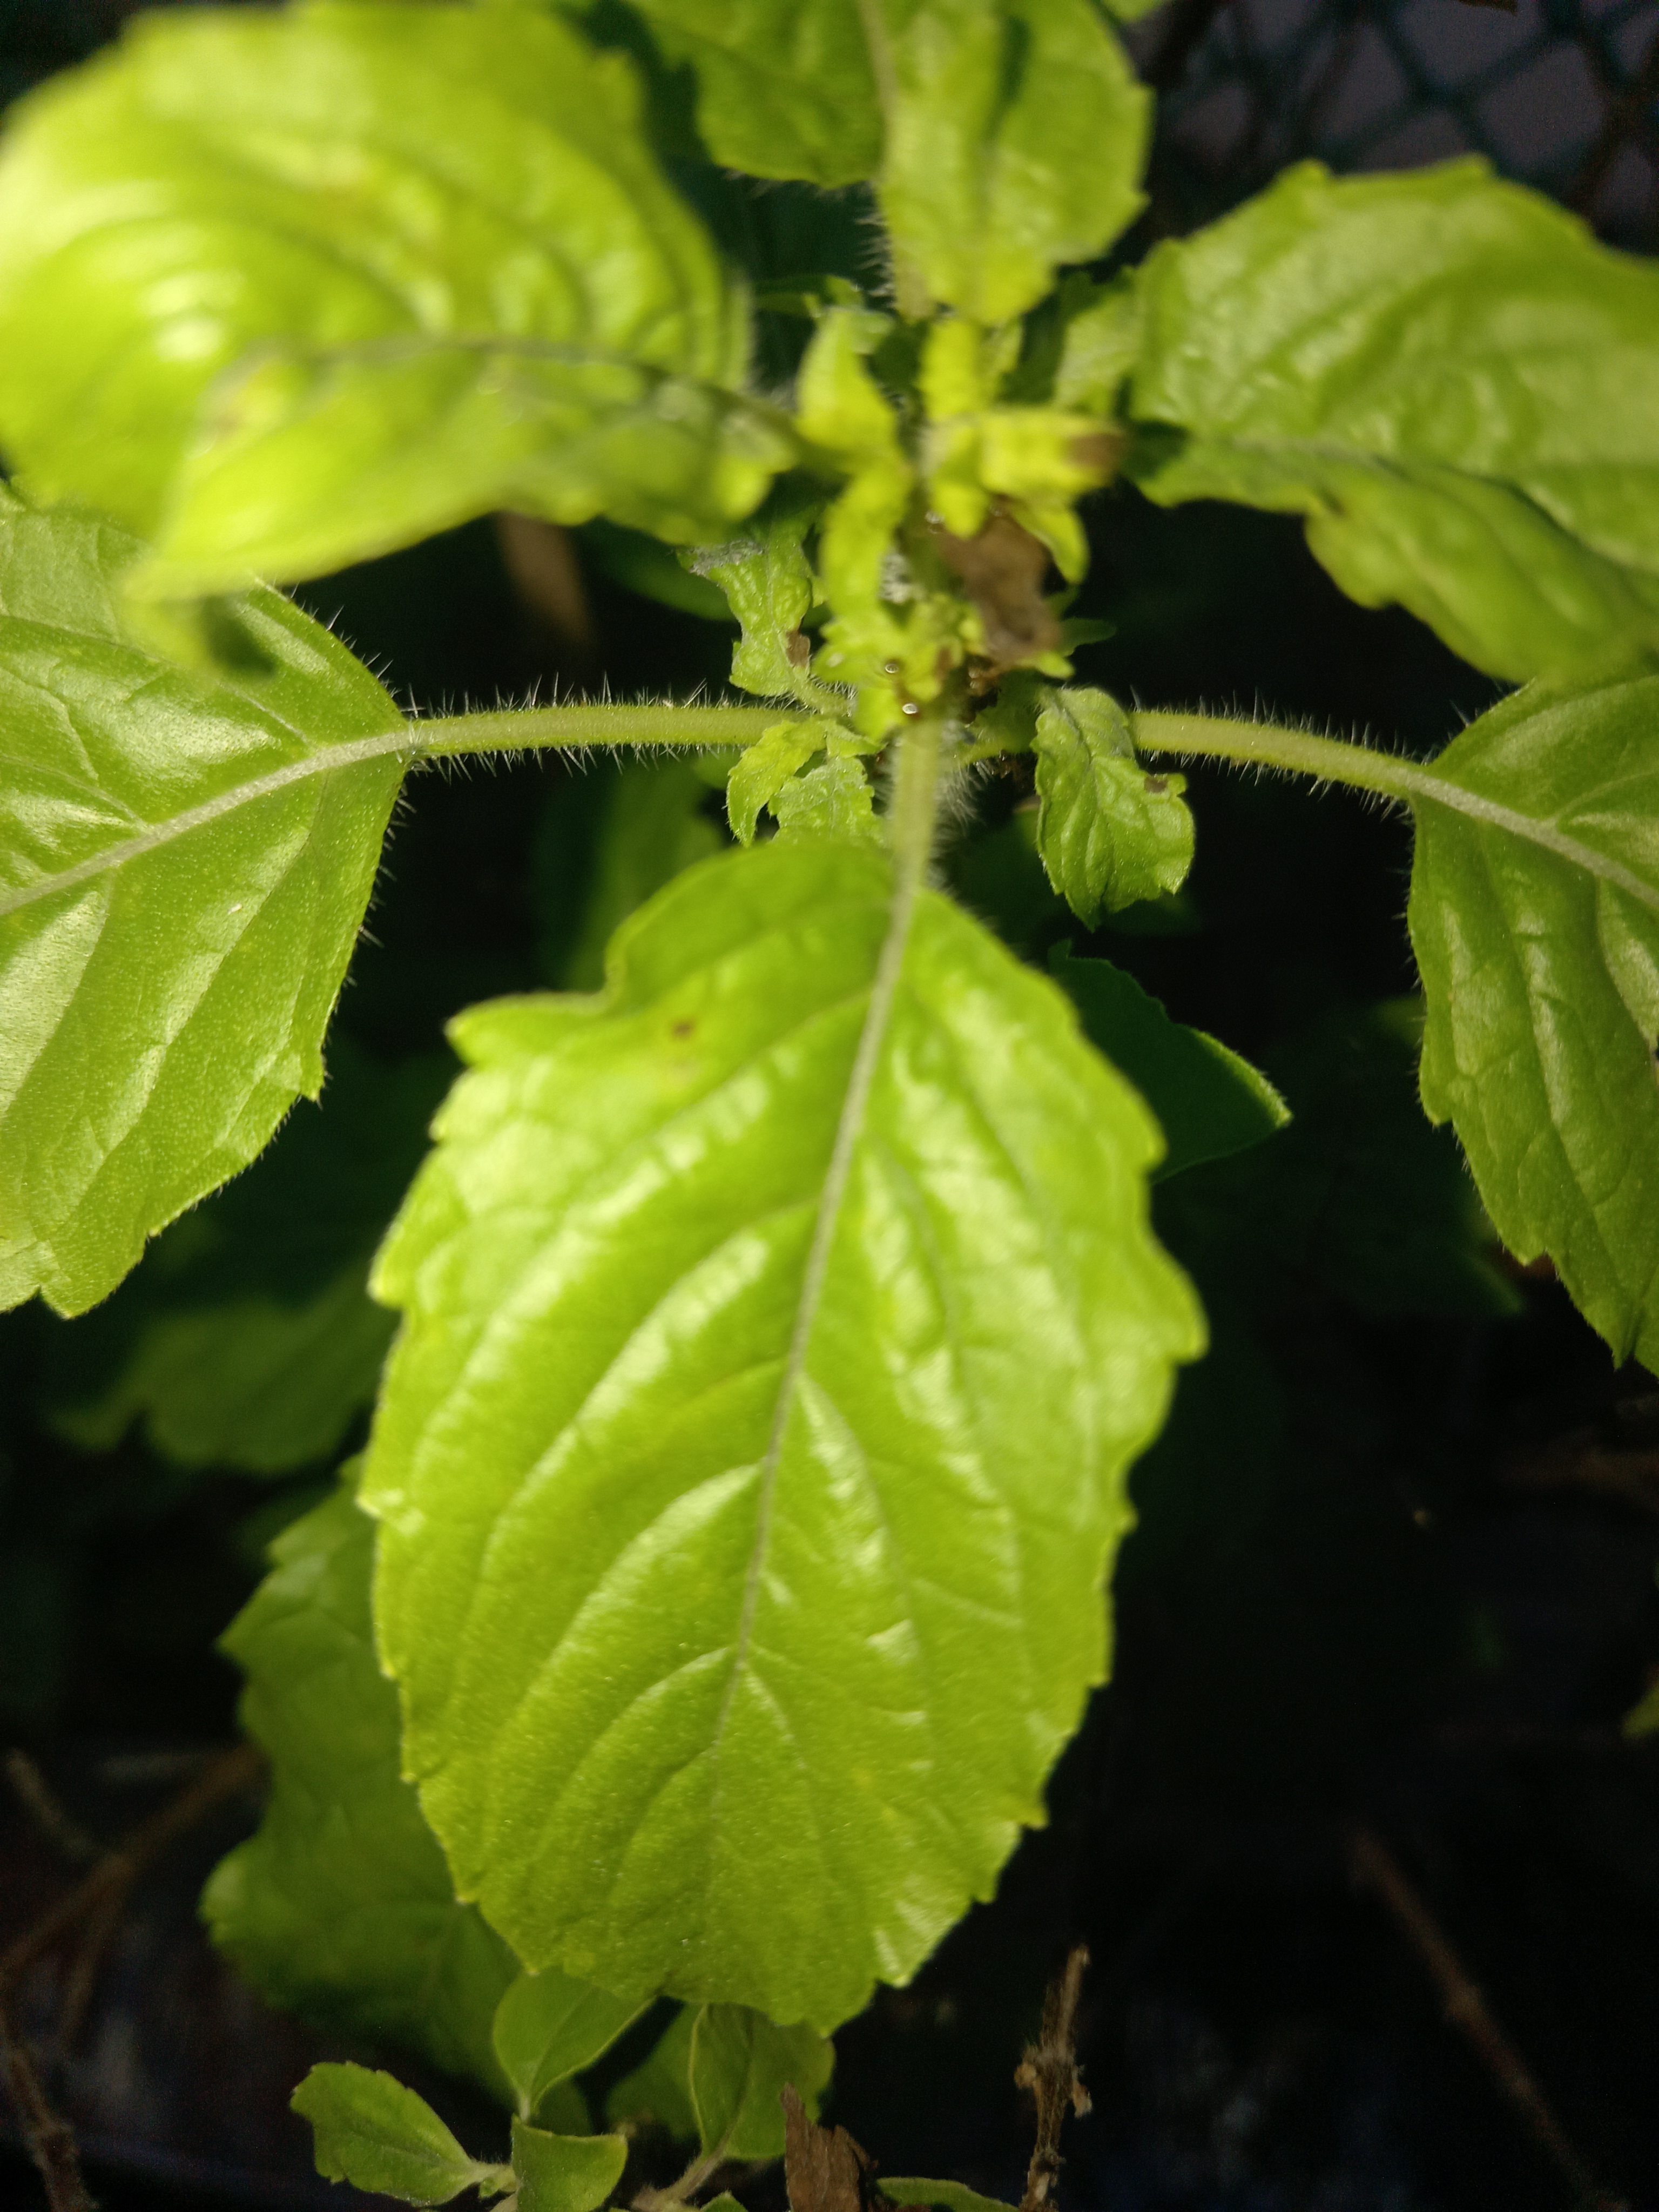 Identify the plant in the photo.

tulshi
